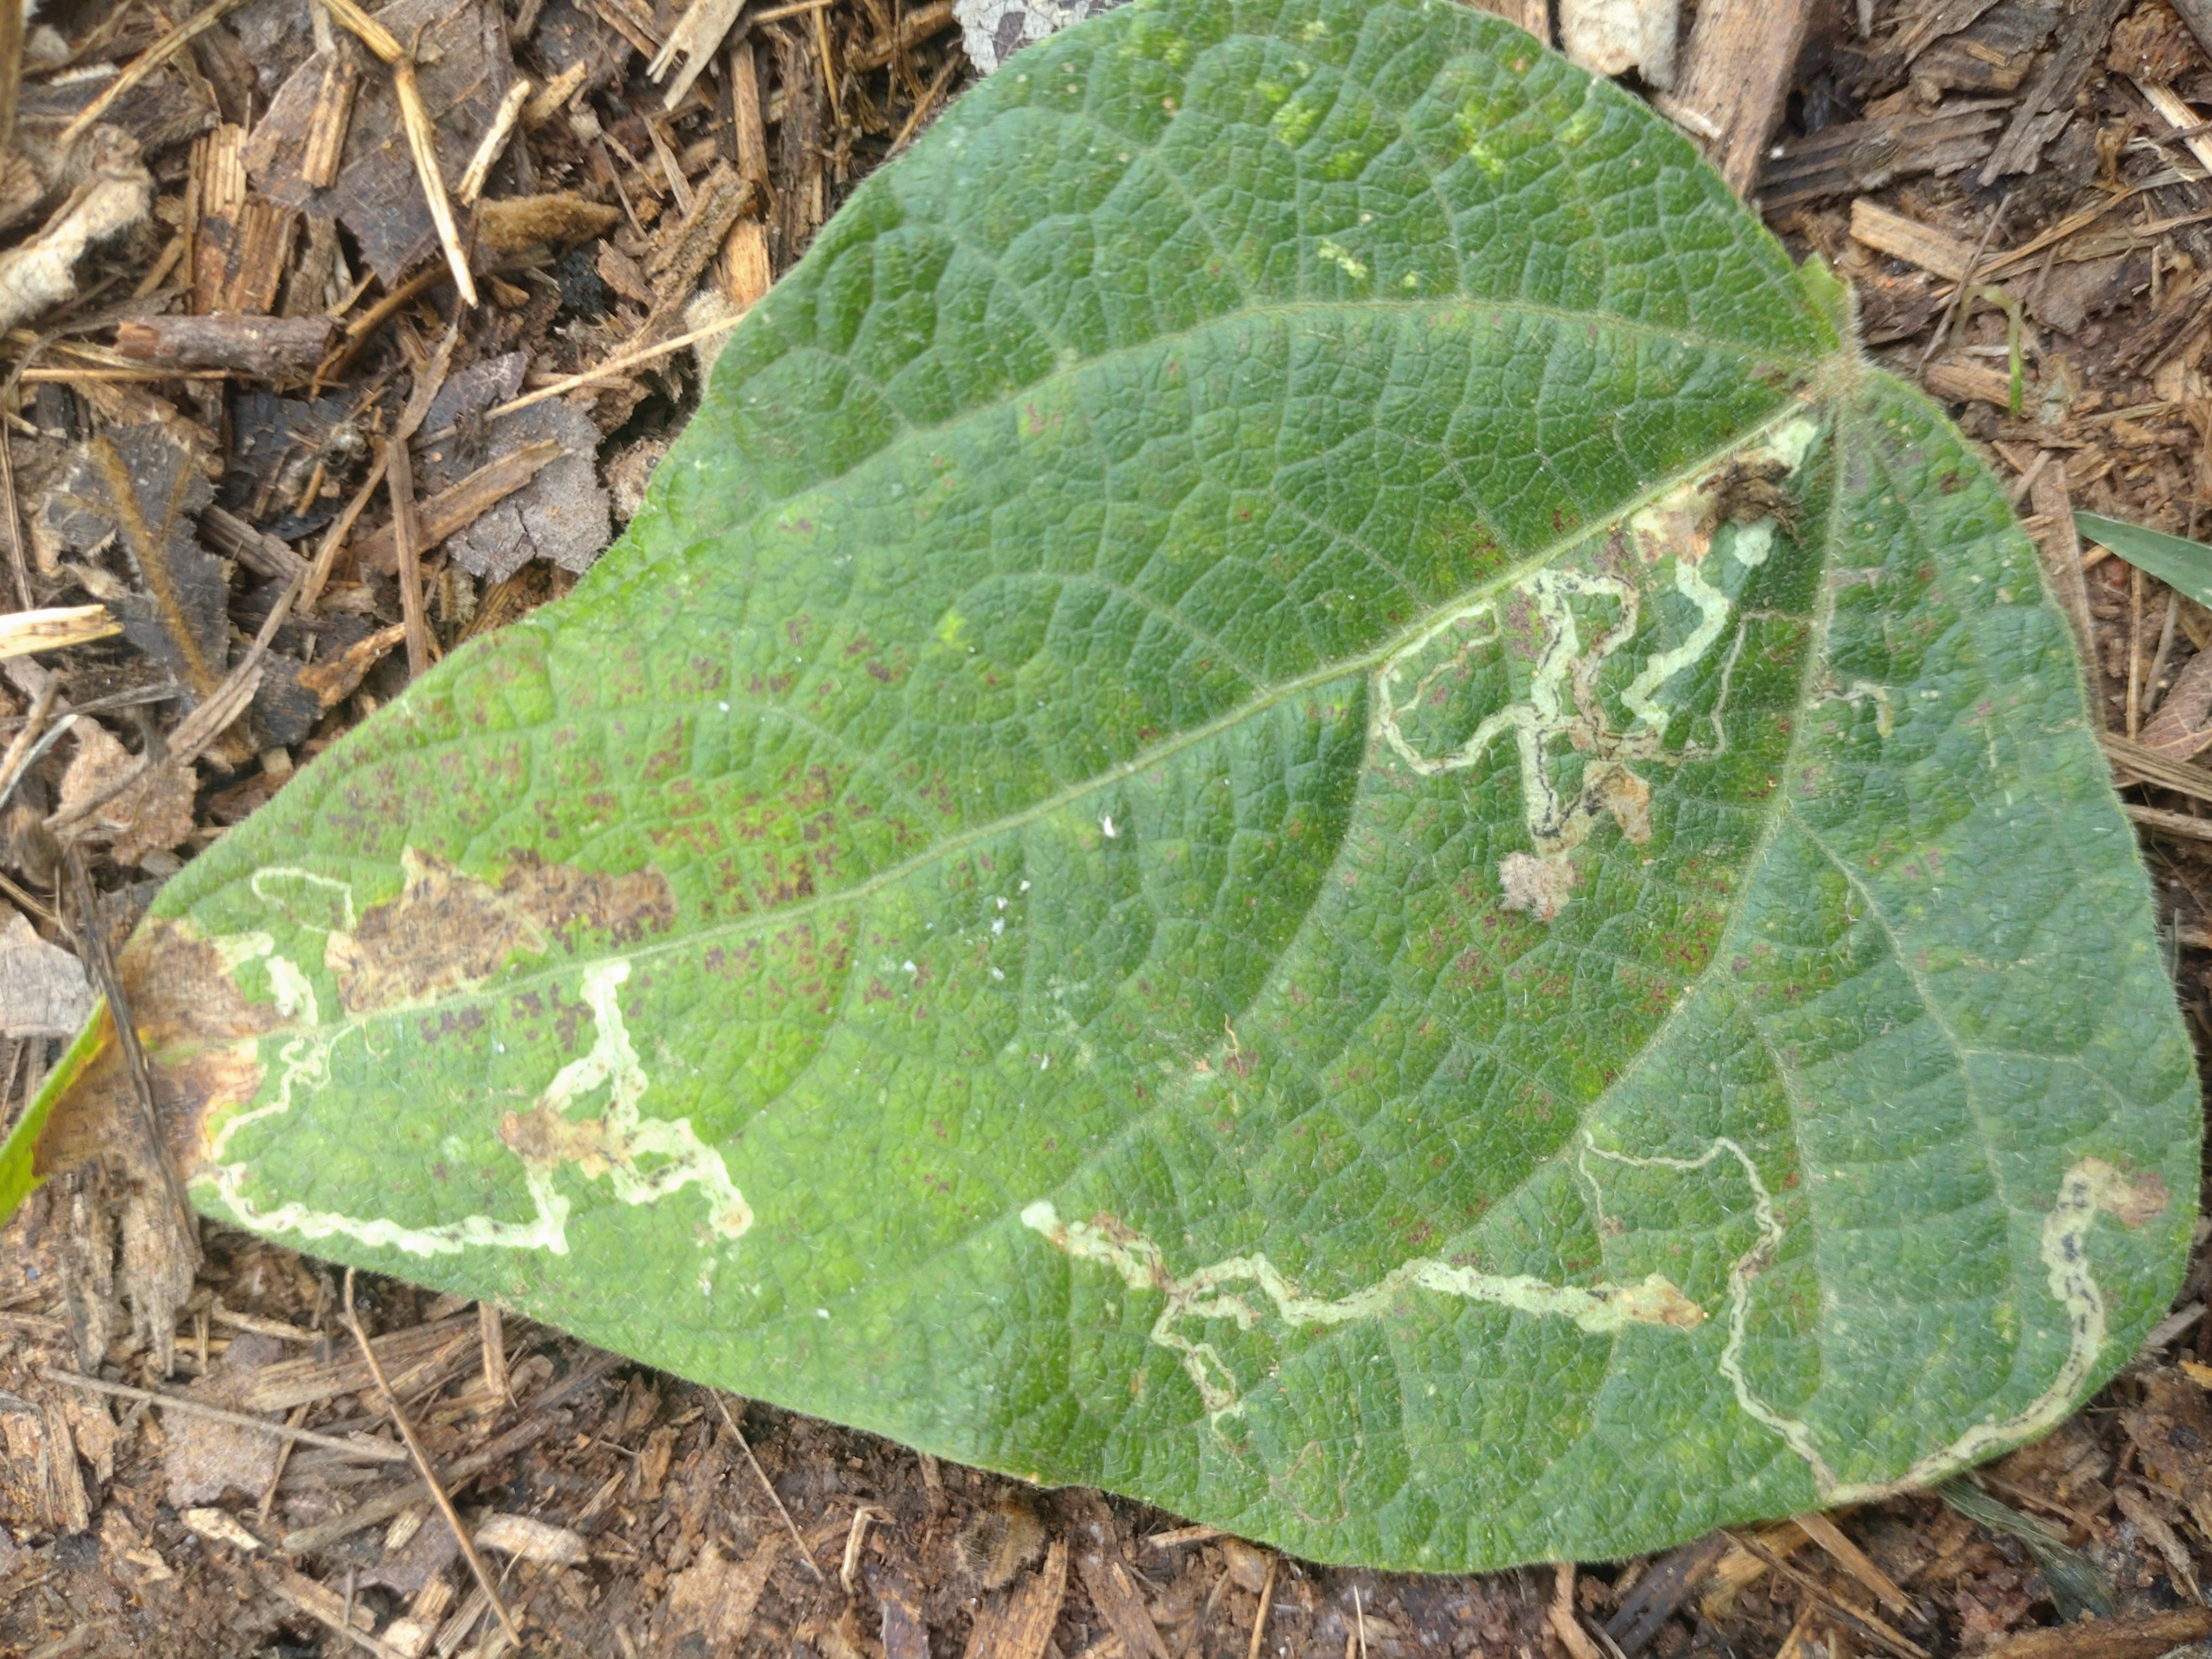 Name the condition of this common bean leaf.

anthracnose
